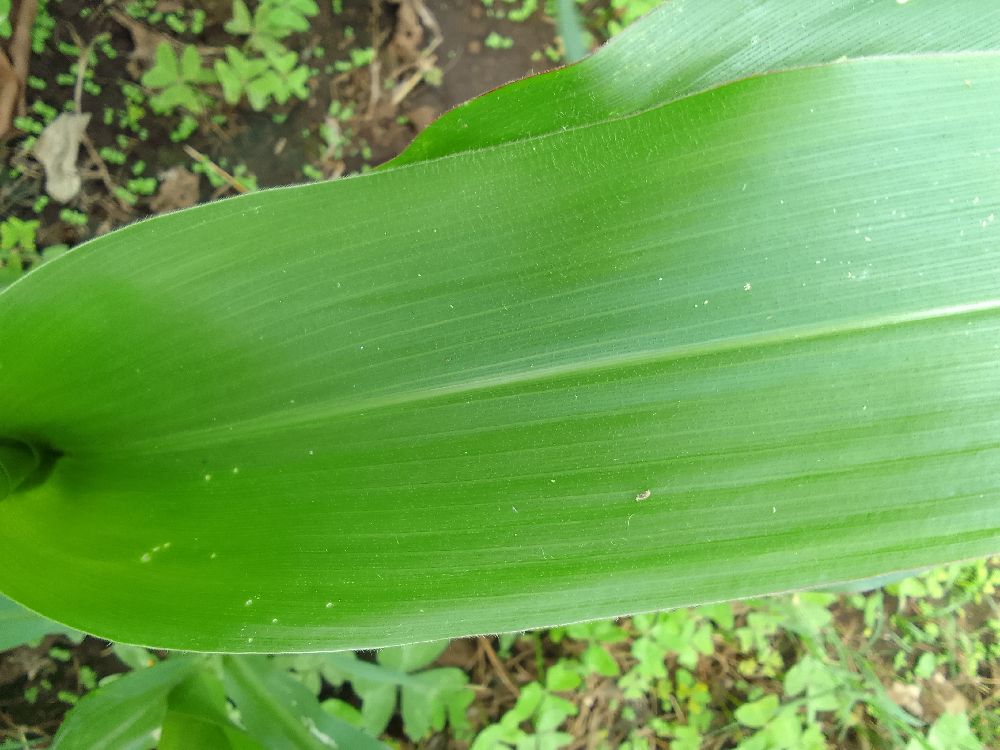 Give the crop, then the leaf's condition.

maize, healthy
